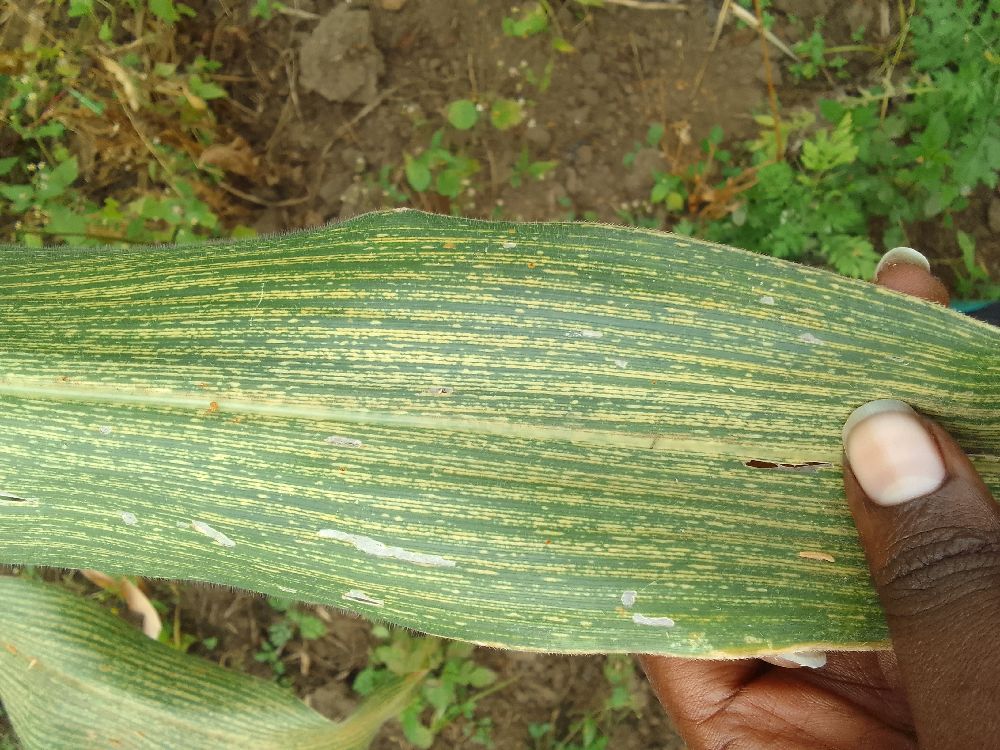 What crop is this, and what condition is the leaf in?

maize, maize streak virus
